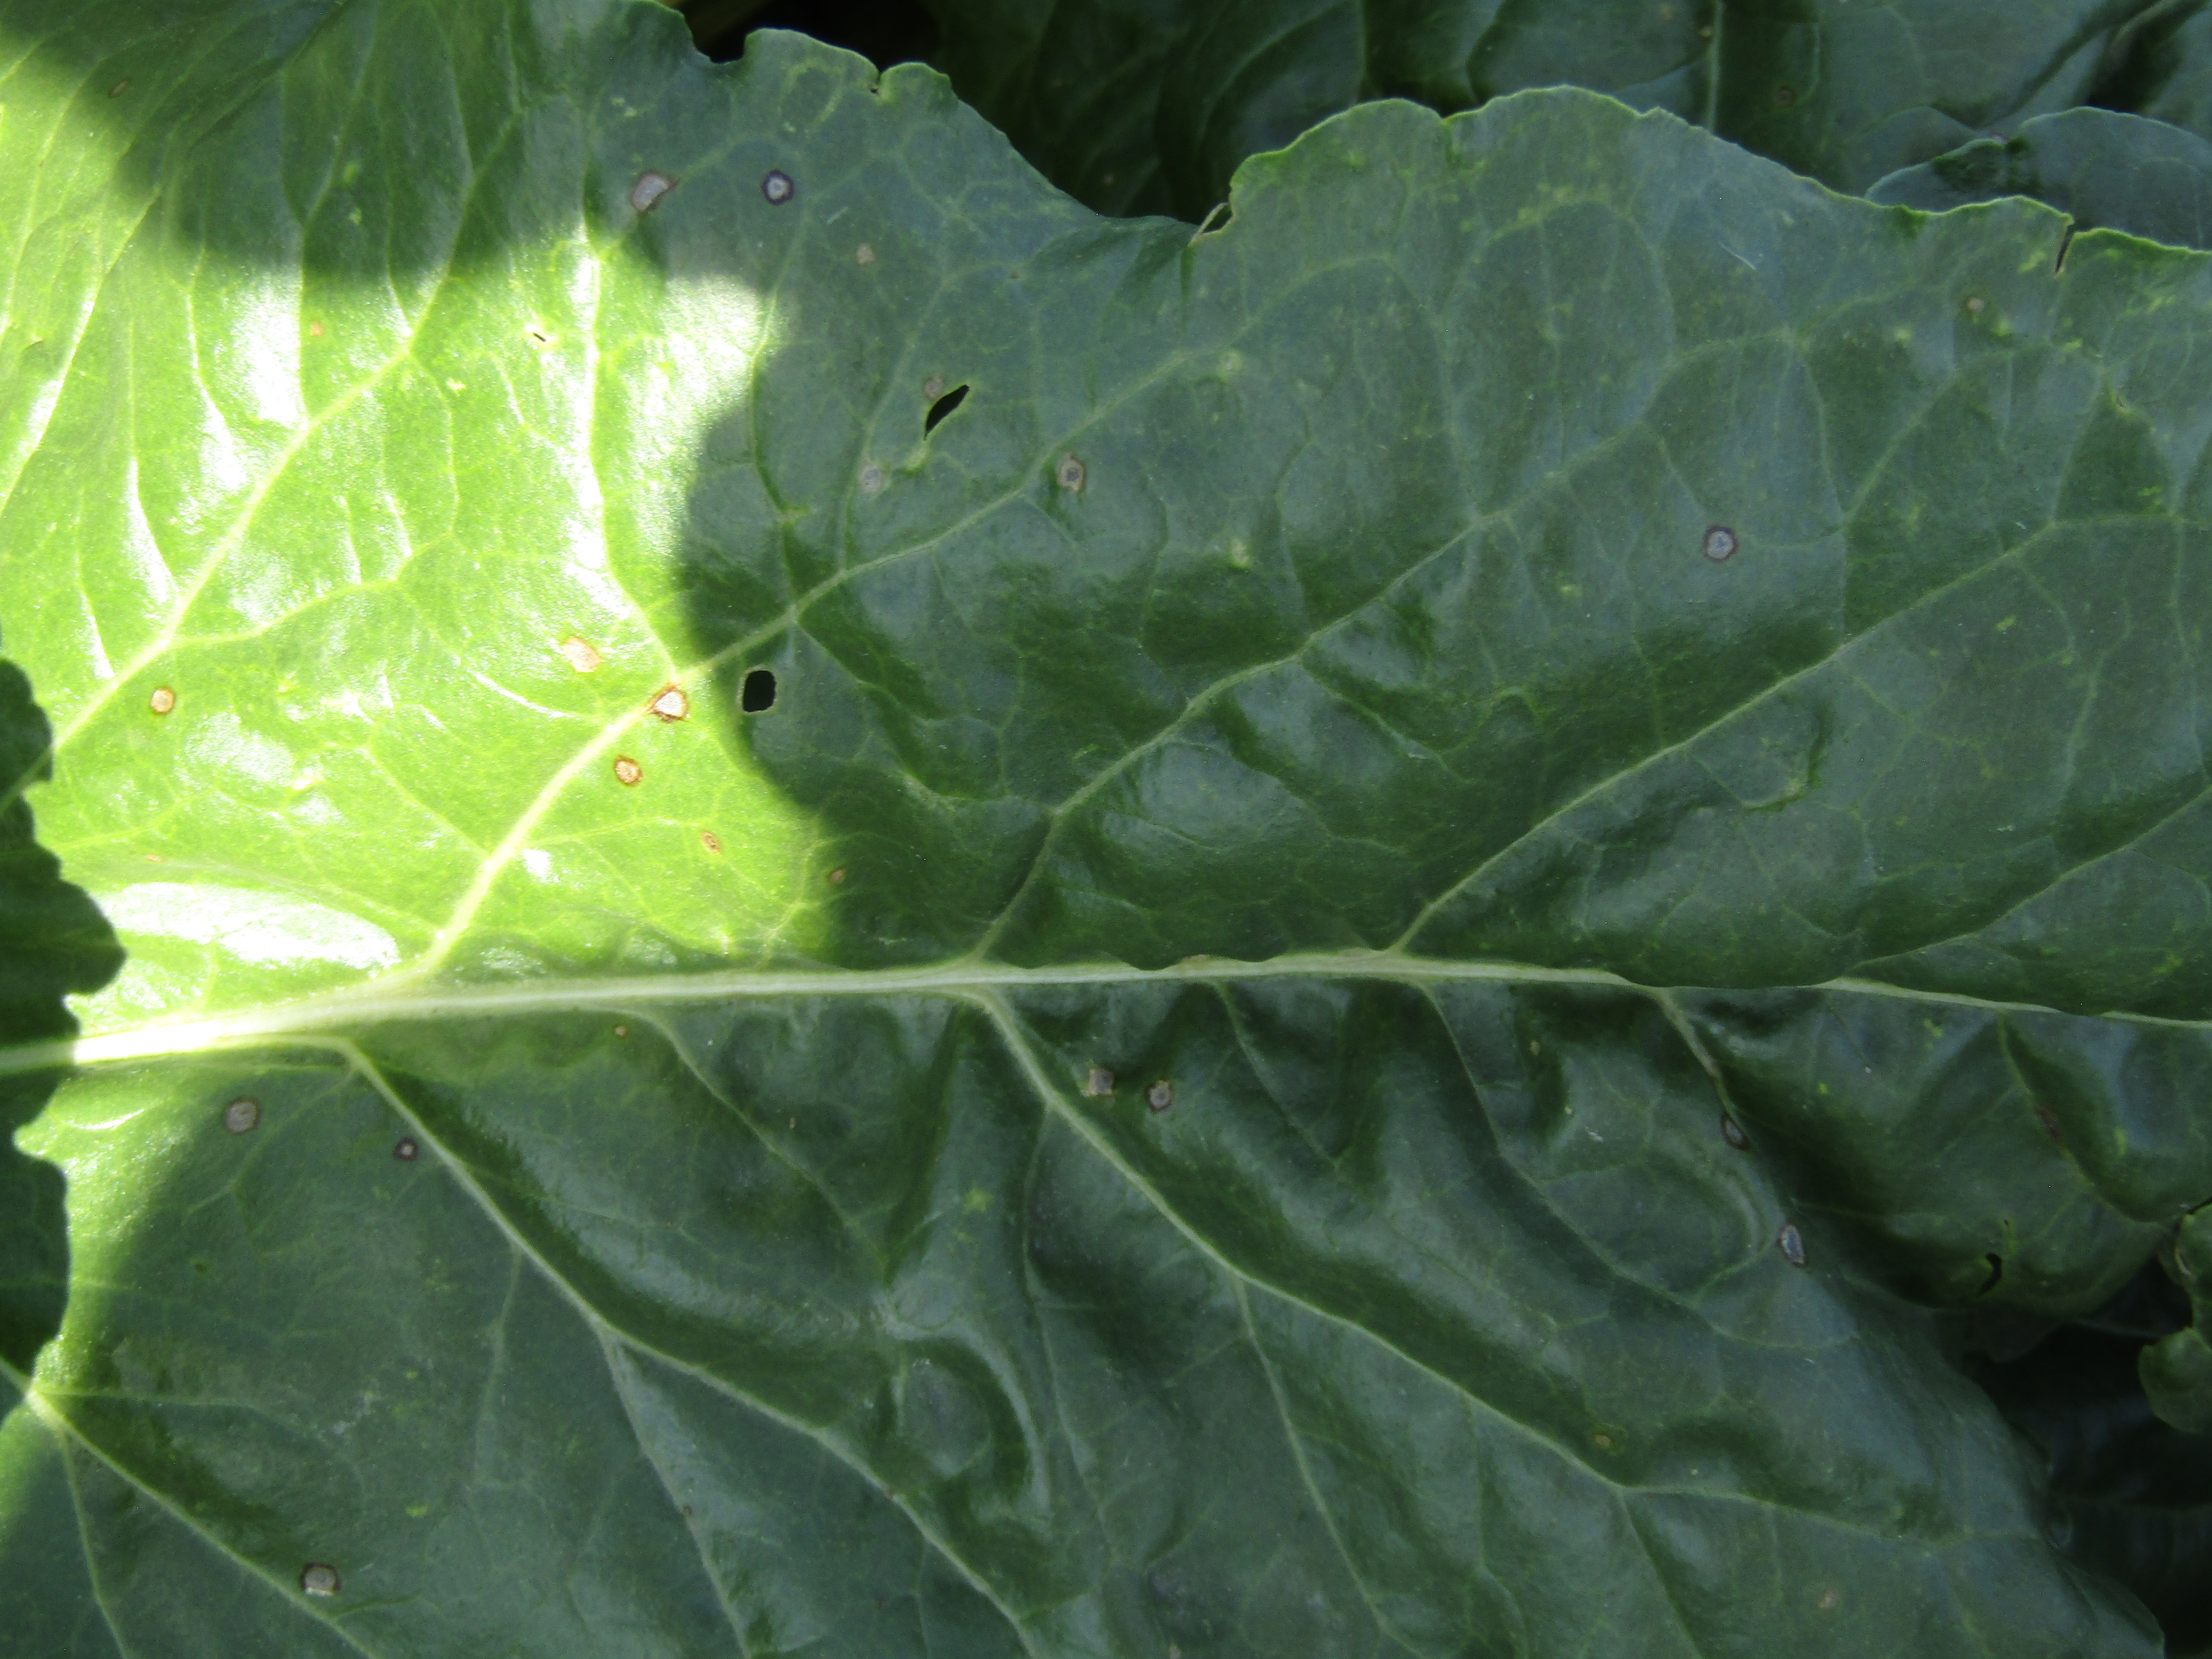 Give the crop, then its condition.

beet, cercospora
